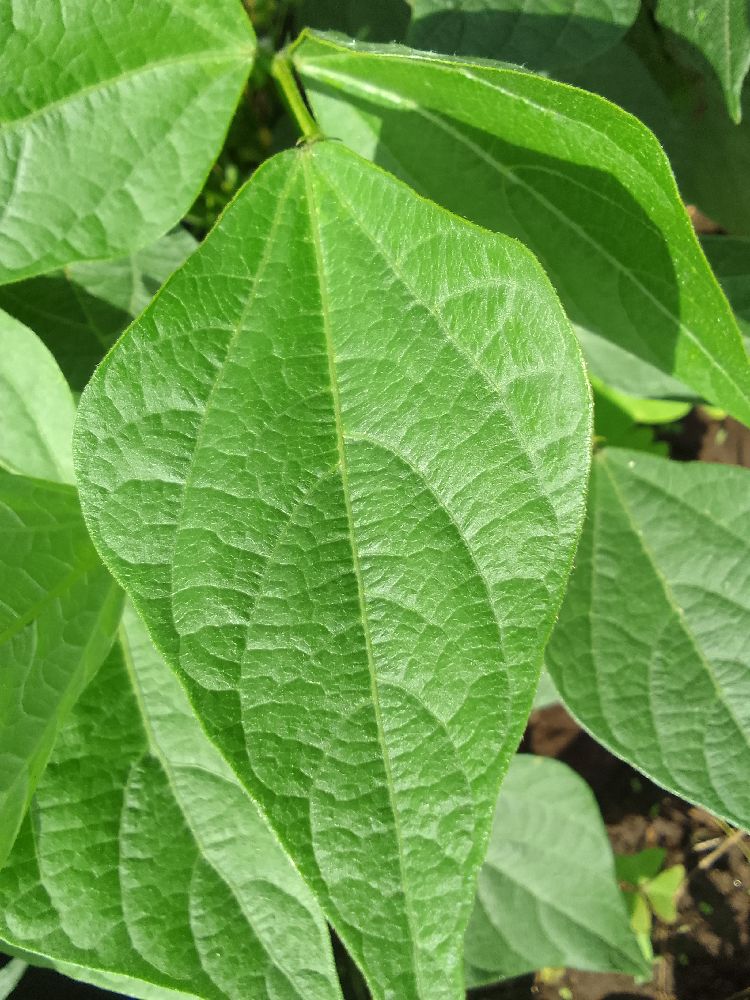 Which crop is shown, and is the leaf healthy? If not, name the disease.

common bean, healthy
